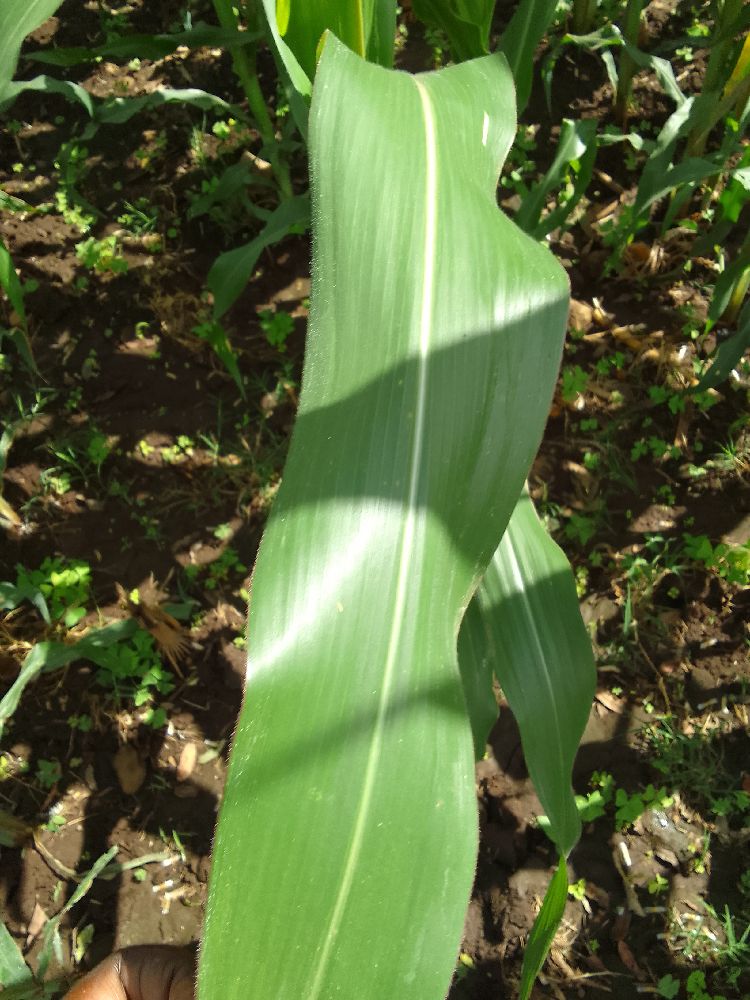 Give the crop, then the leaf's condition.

maize, healthy
